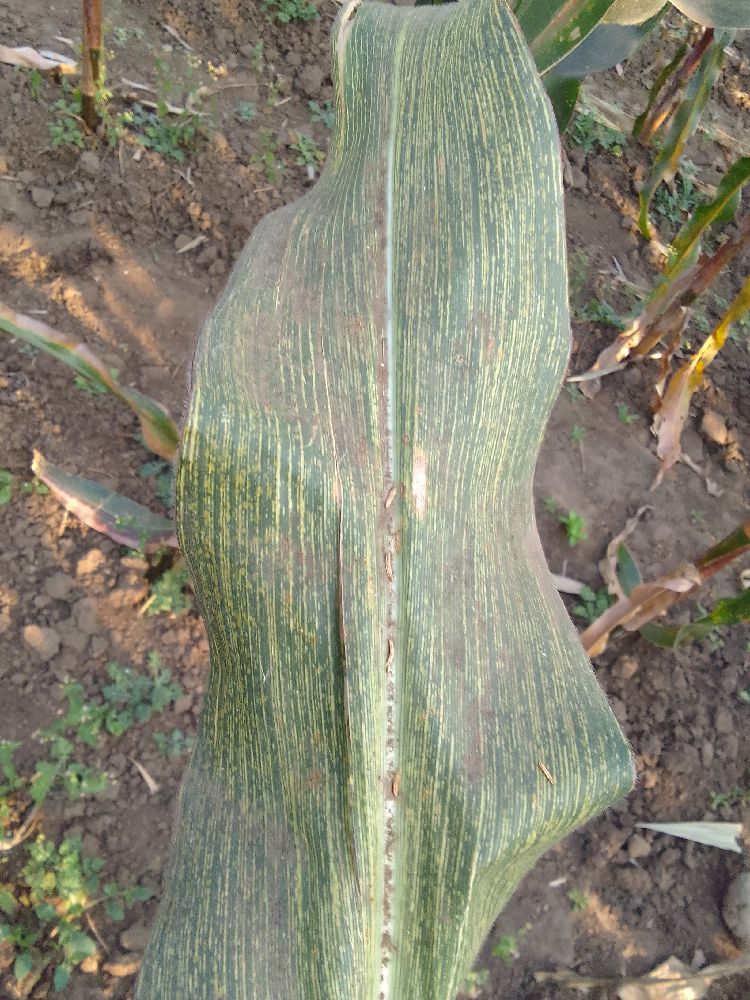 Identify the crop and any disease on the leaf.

maize, maize streak virus
